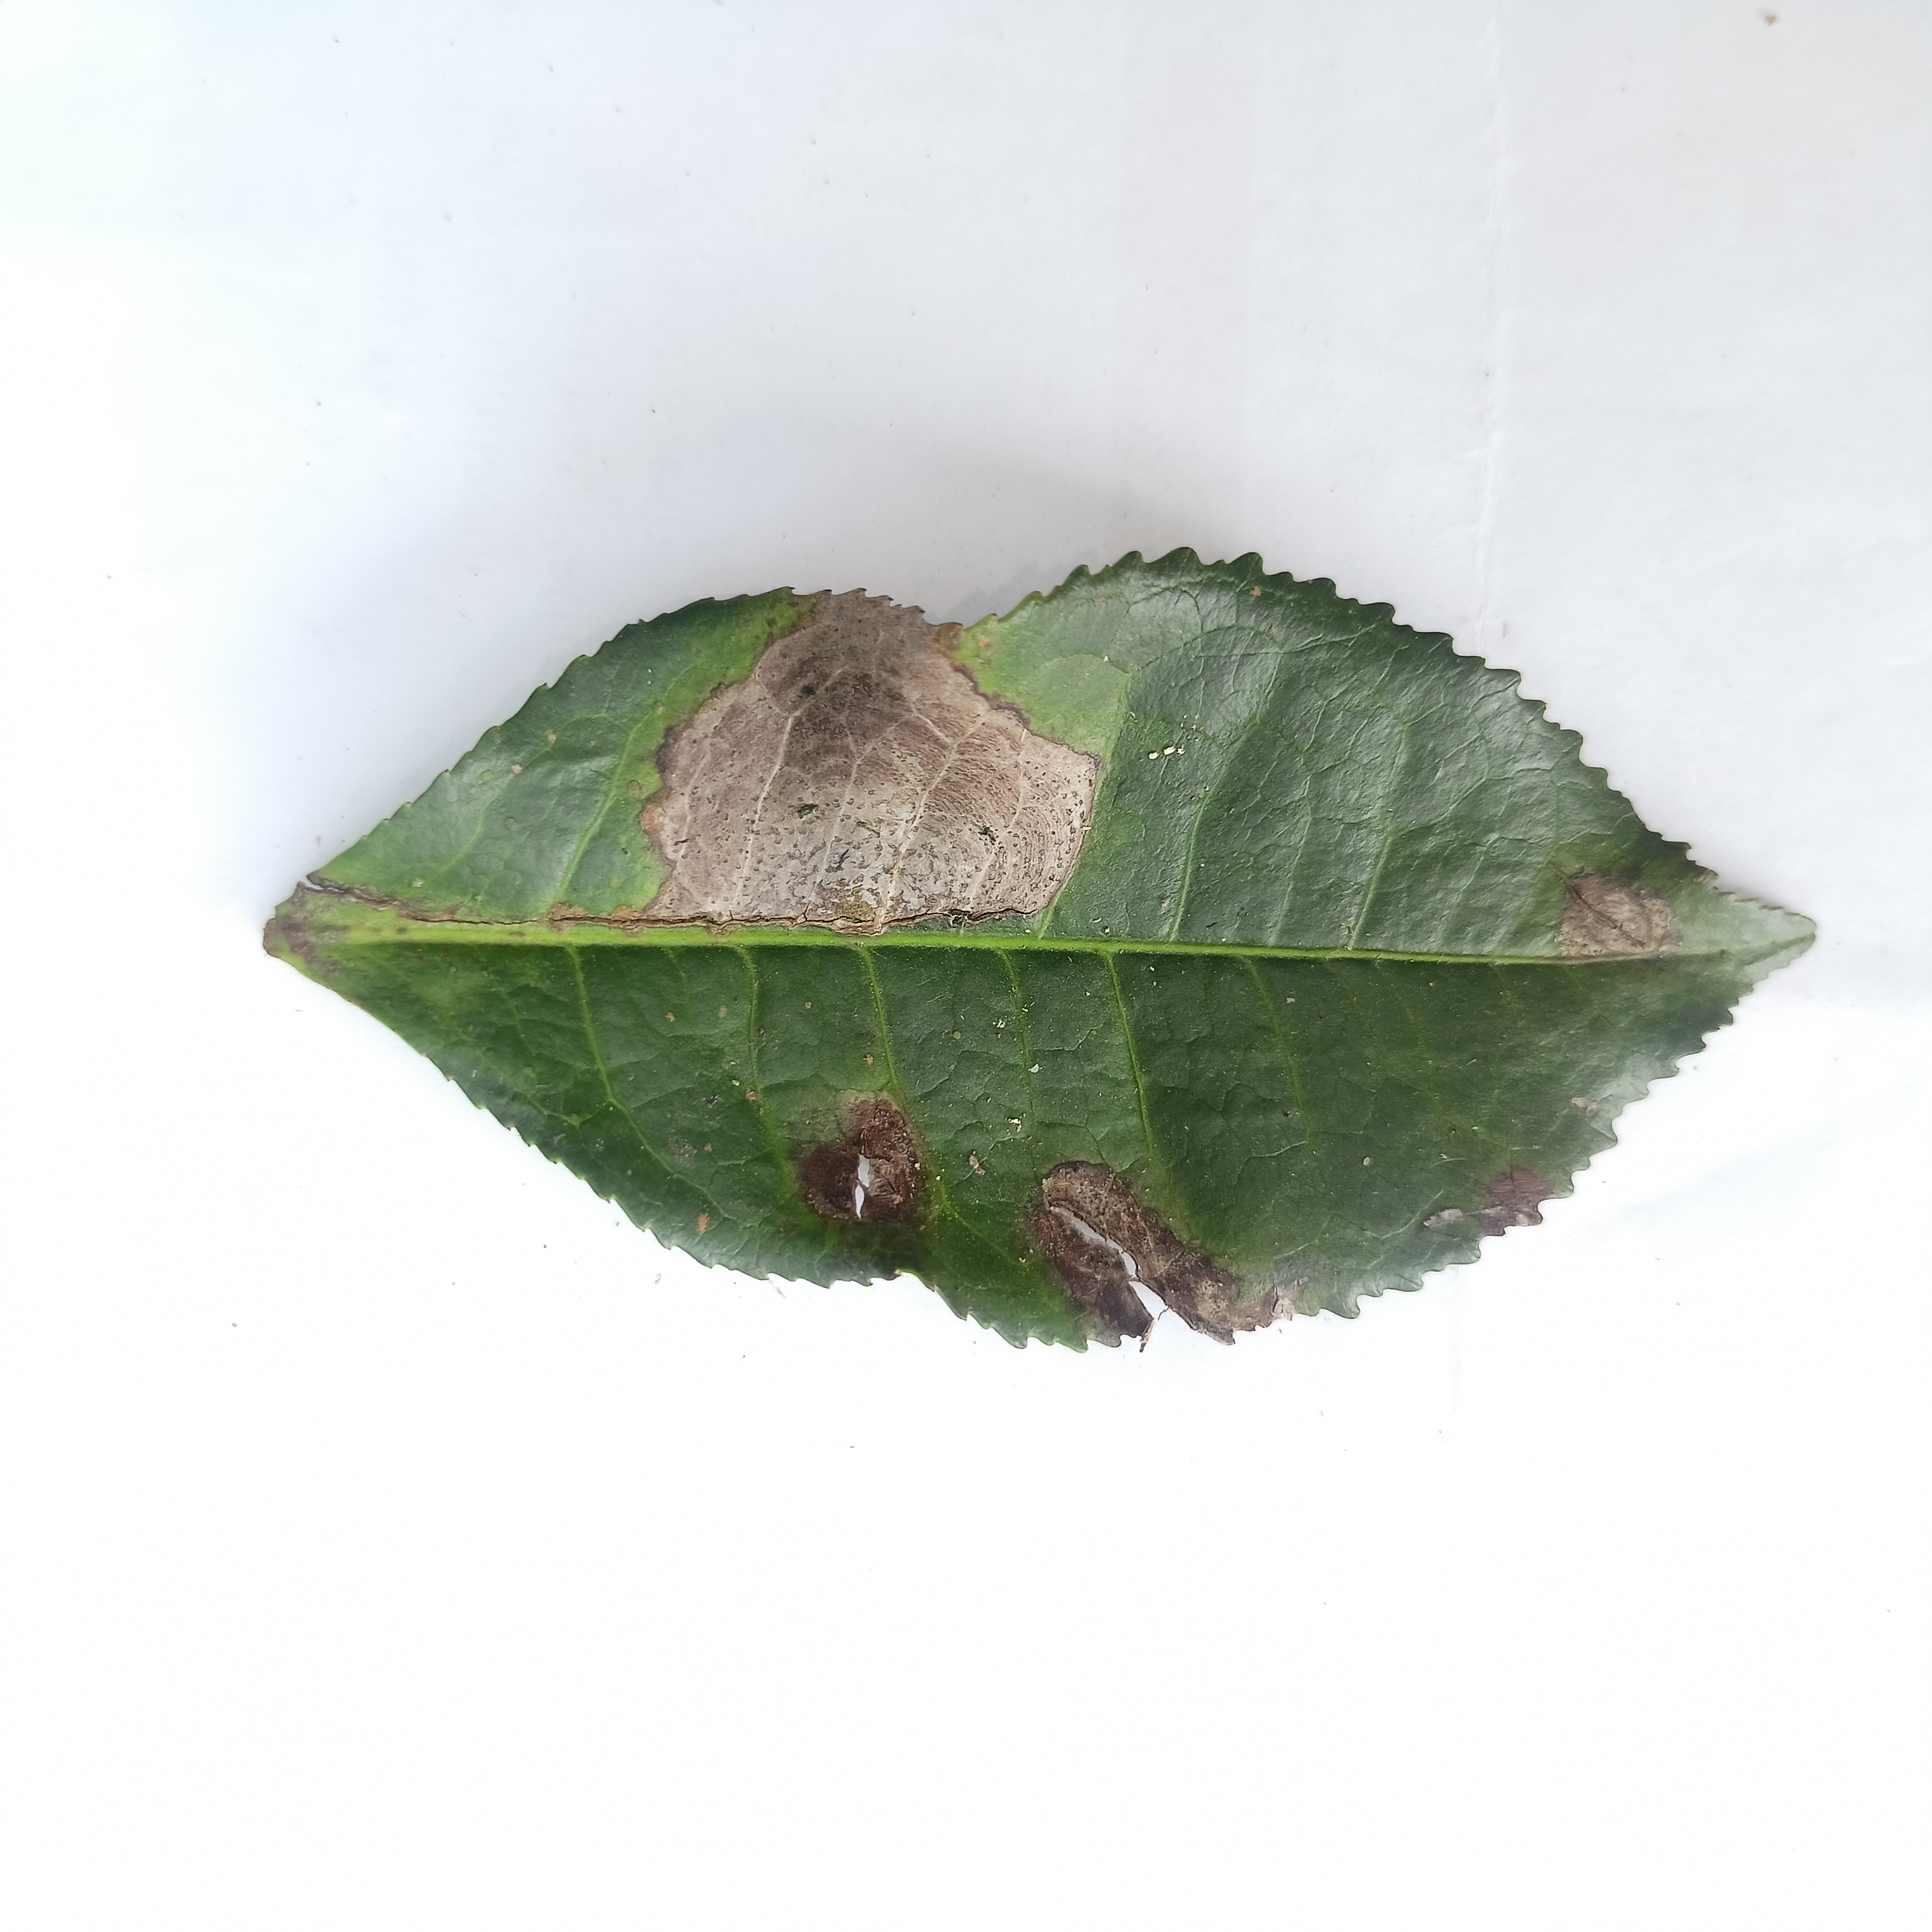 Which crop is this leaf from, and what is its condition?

tea, brown blight
